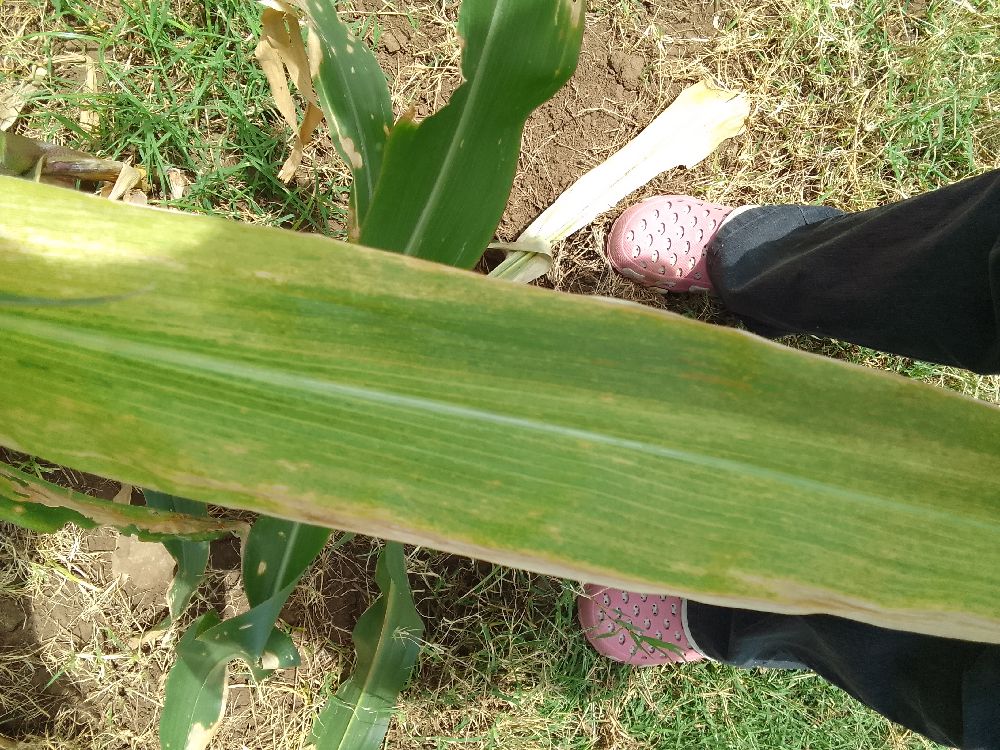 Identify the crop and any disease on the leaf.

maize, maize lethal necrosis
